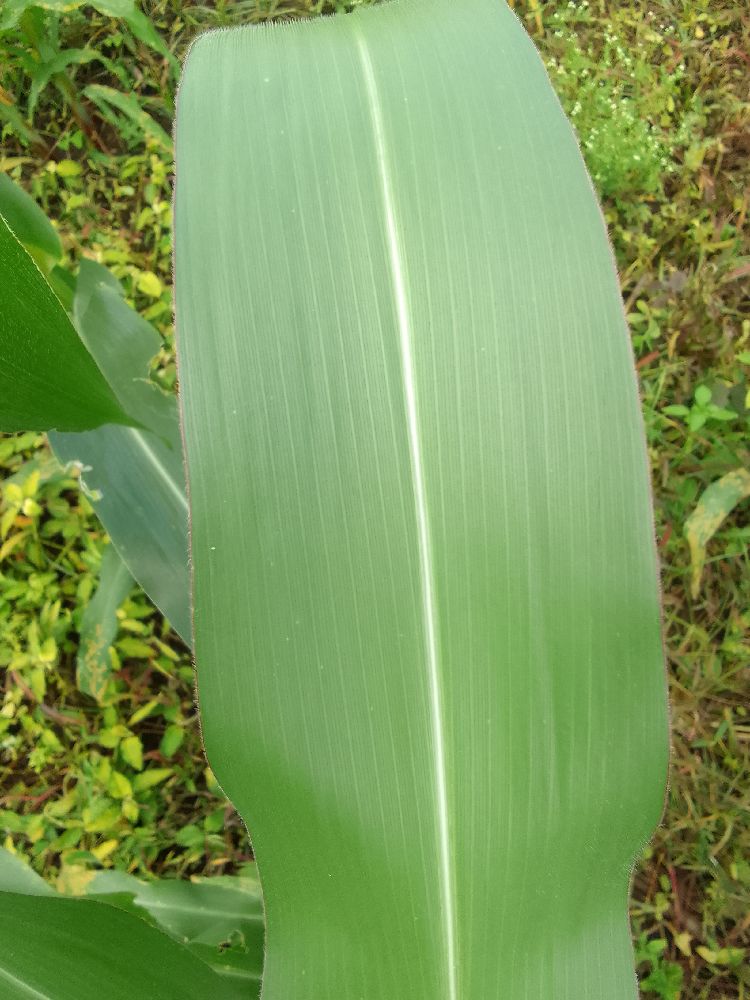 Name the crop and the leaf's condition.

maize, healthy
